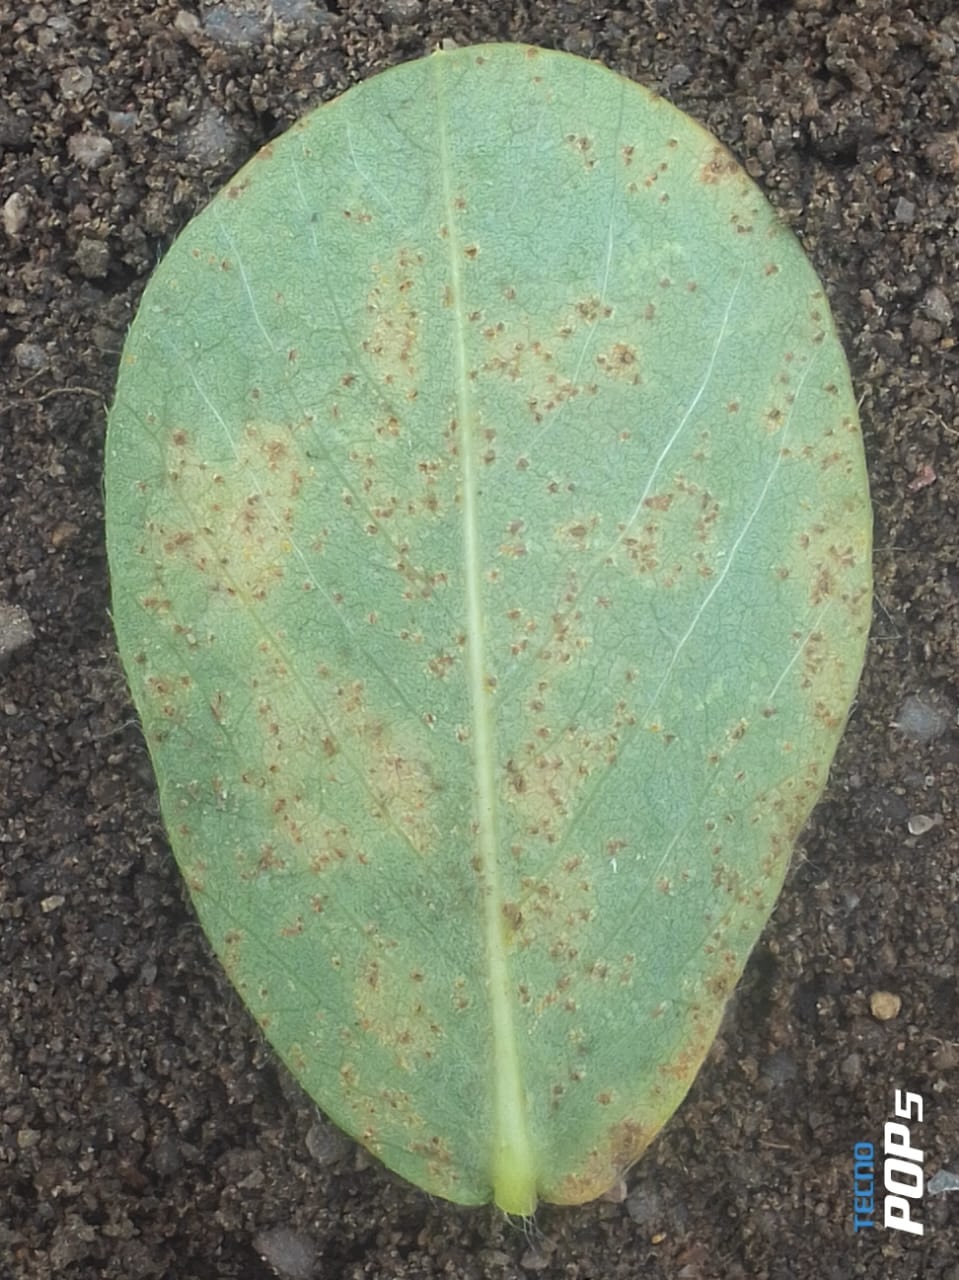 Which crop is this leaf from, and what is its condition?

peanut, puccinia arachidis
